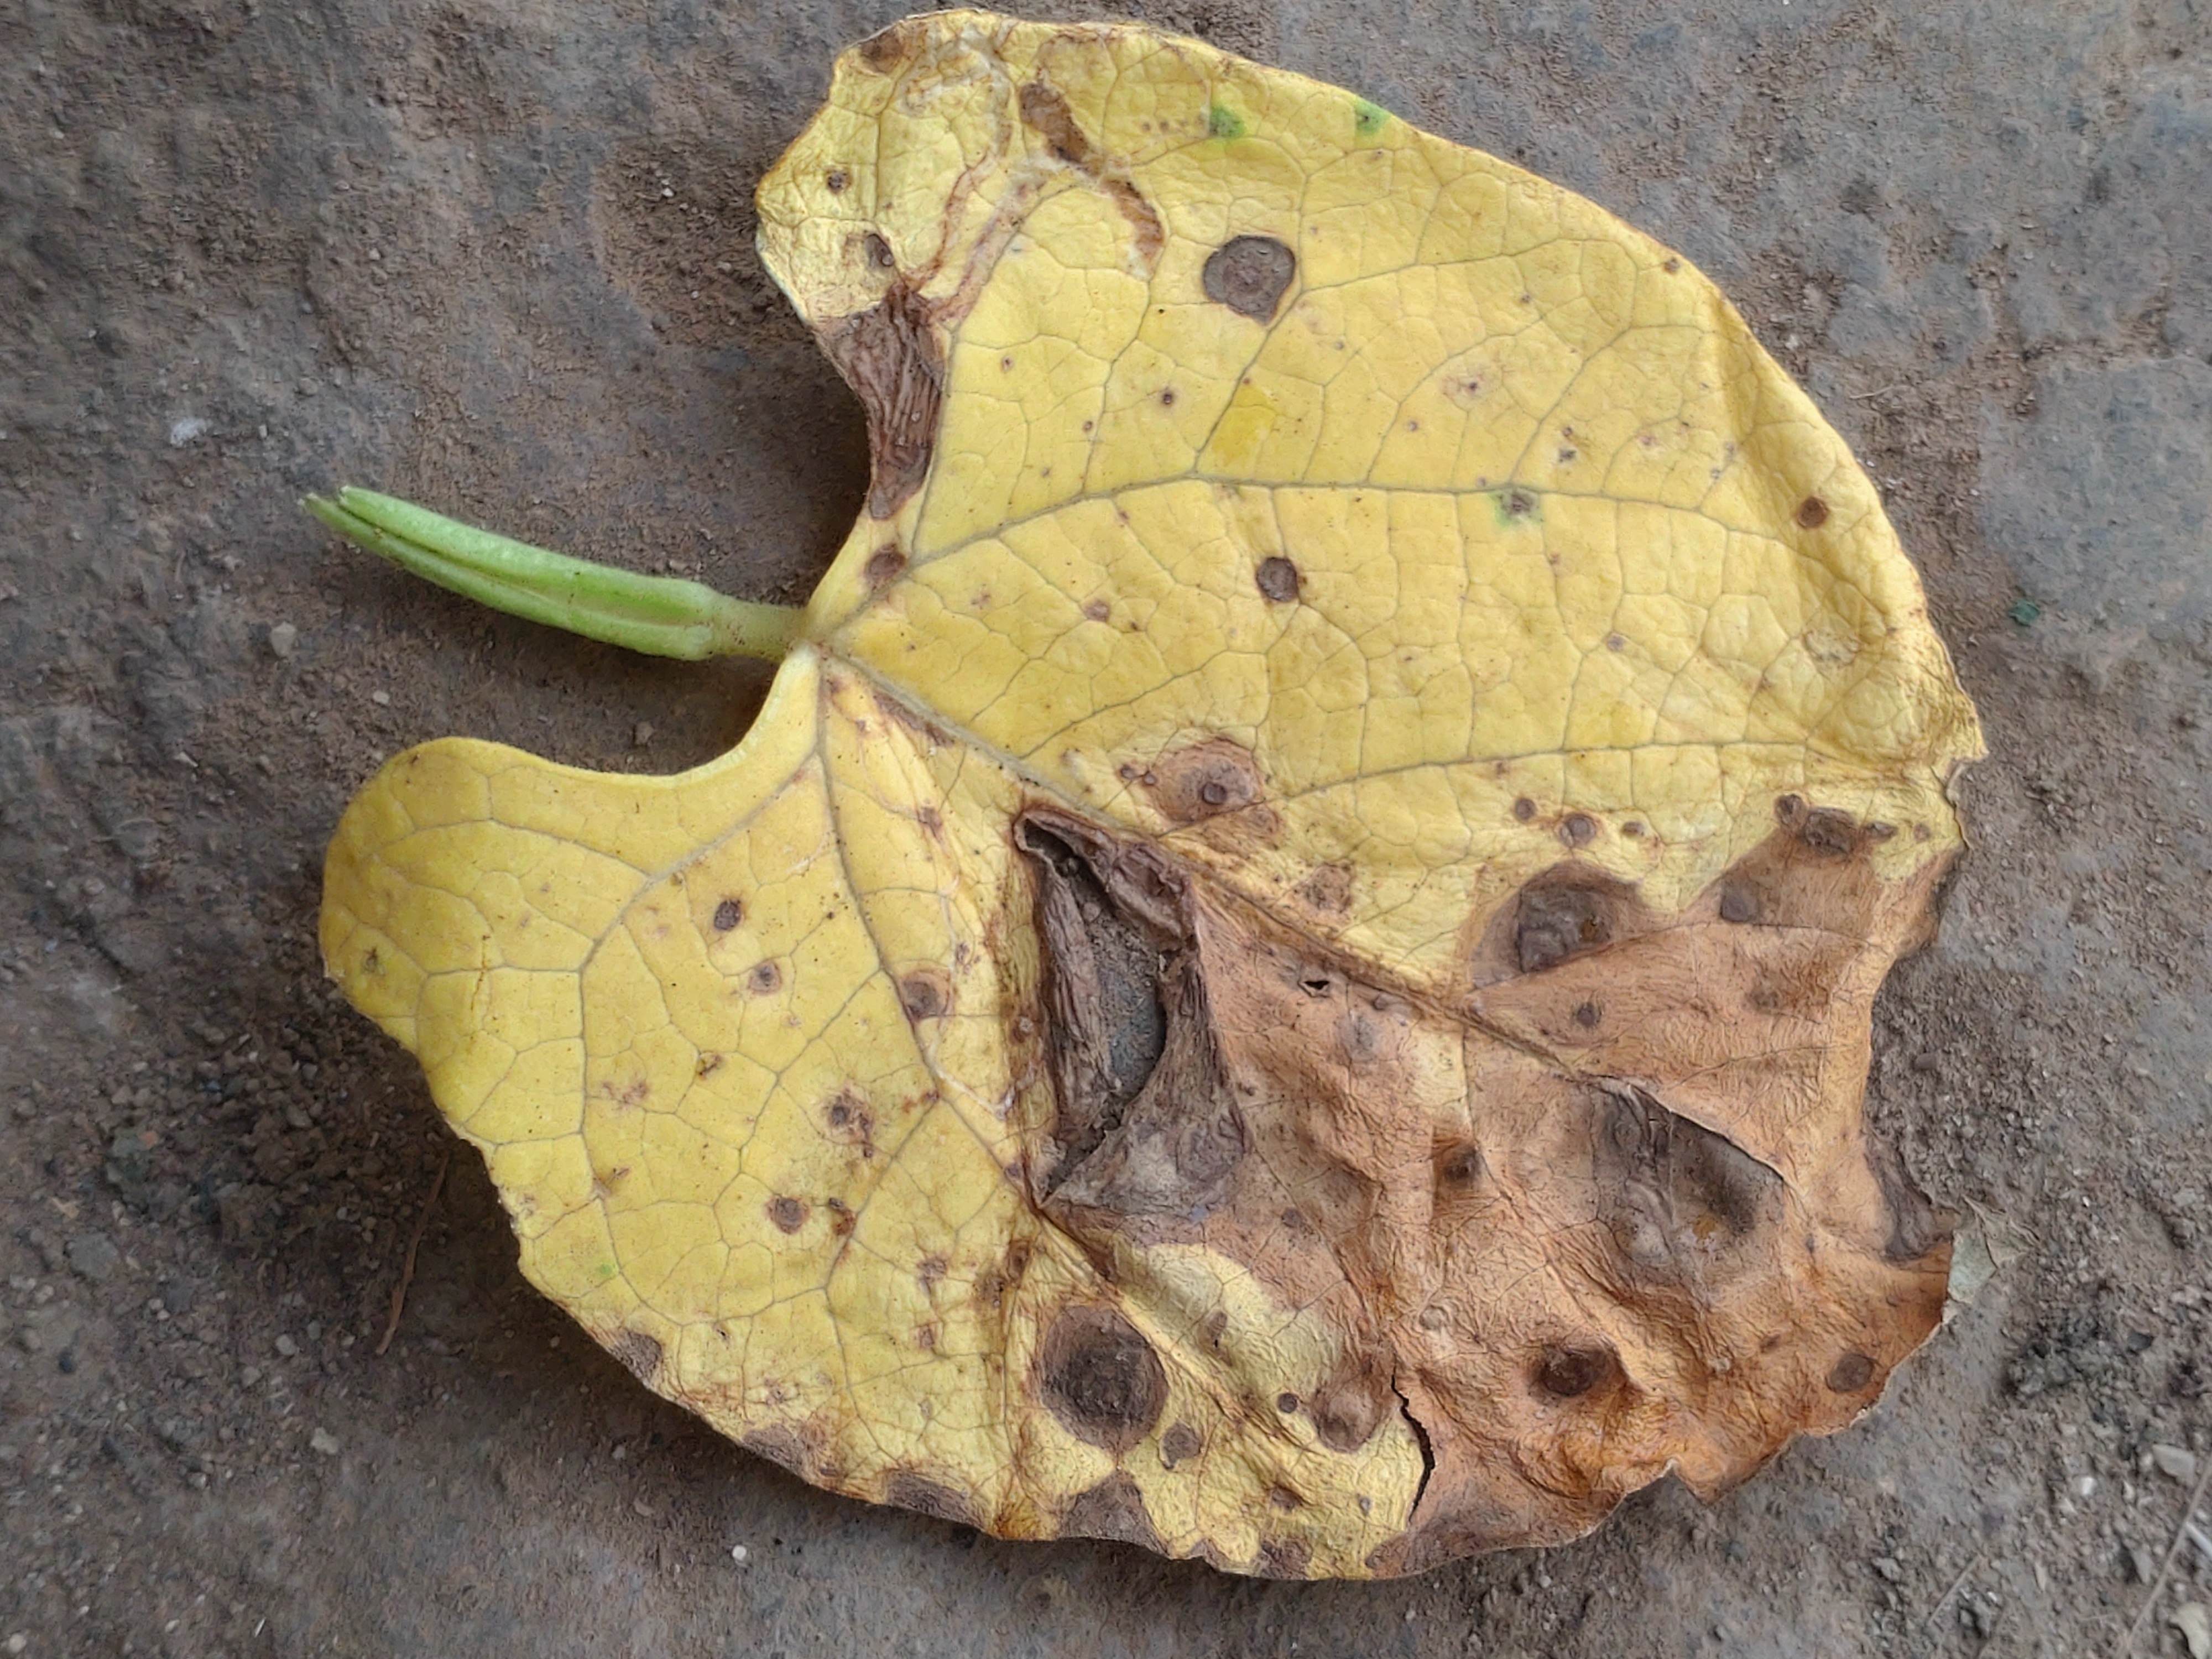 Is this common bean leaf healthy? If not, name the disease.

anthracnose
